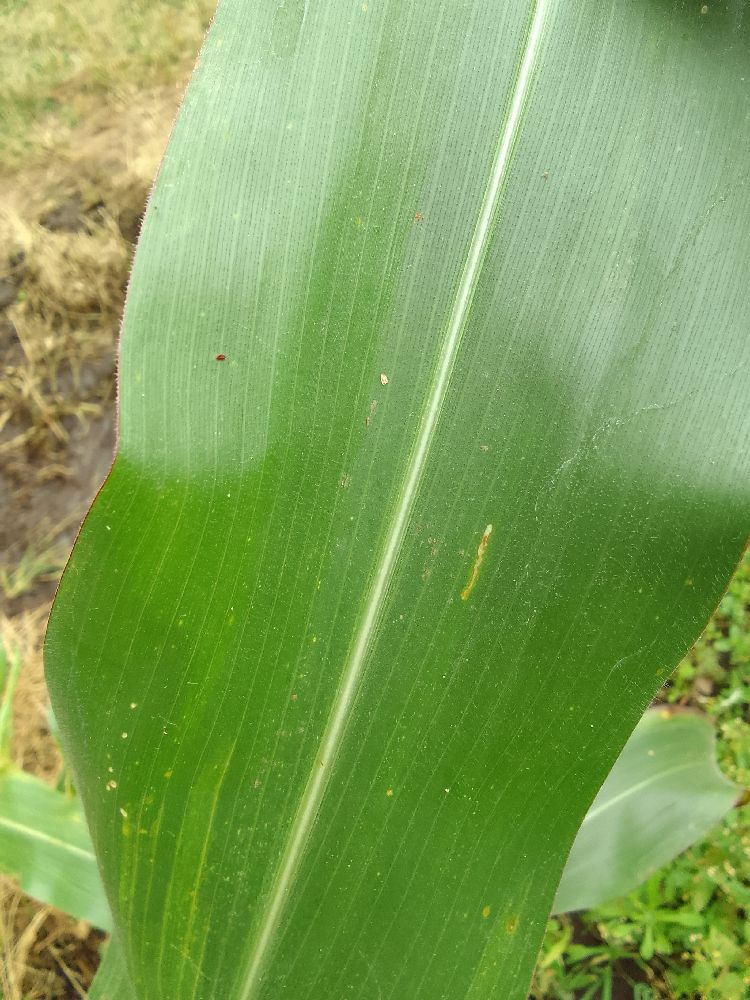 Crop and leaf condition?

maize, healthy
